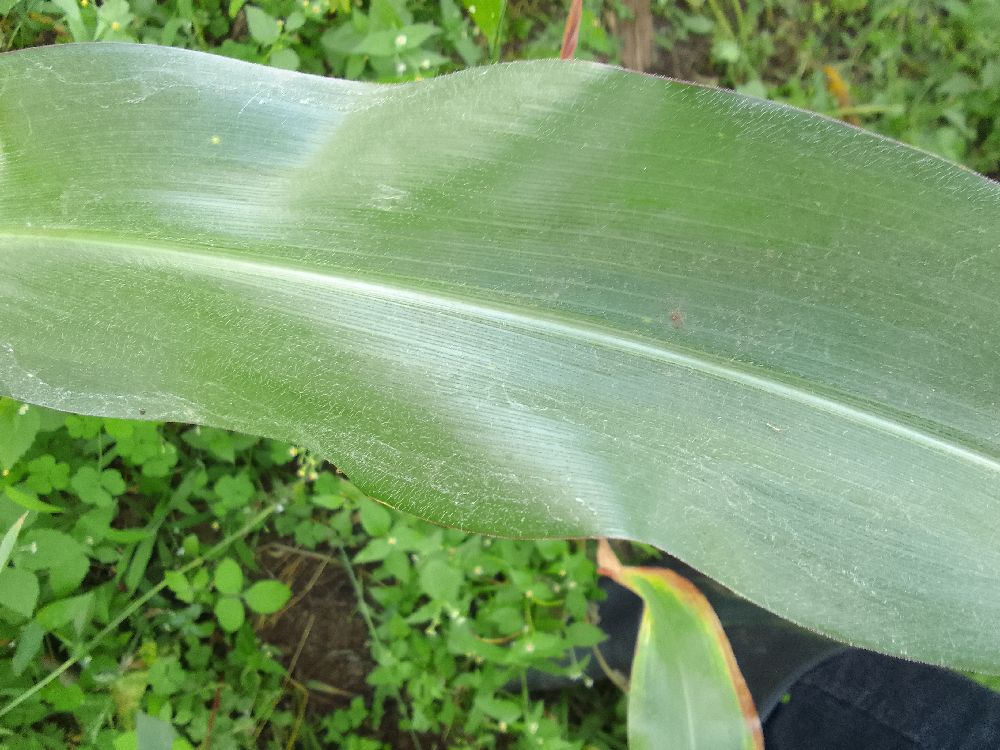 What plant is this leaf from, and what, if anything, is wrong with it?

maize, healthy
